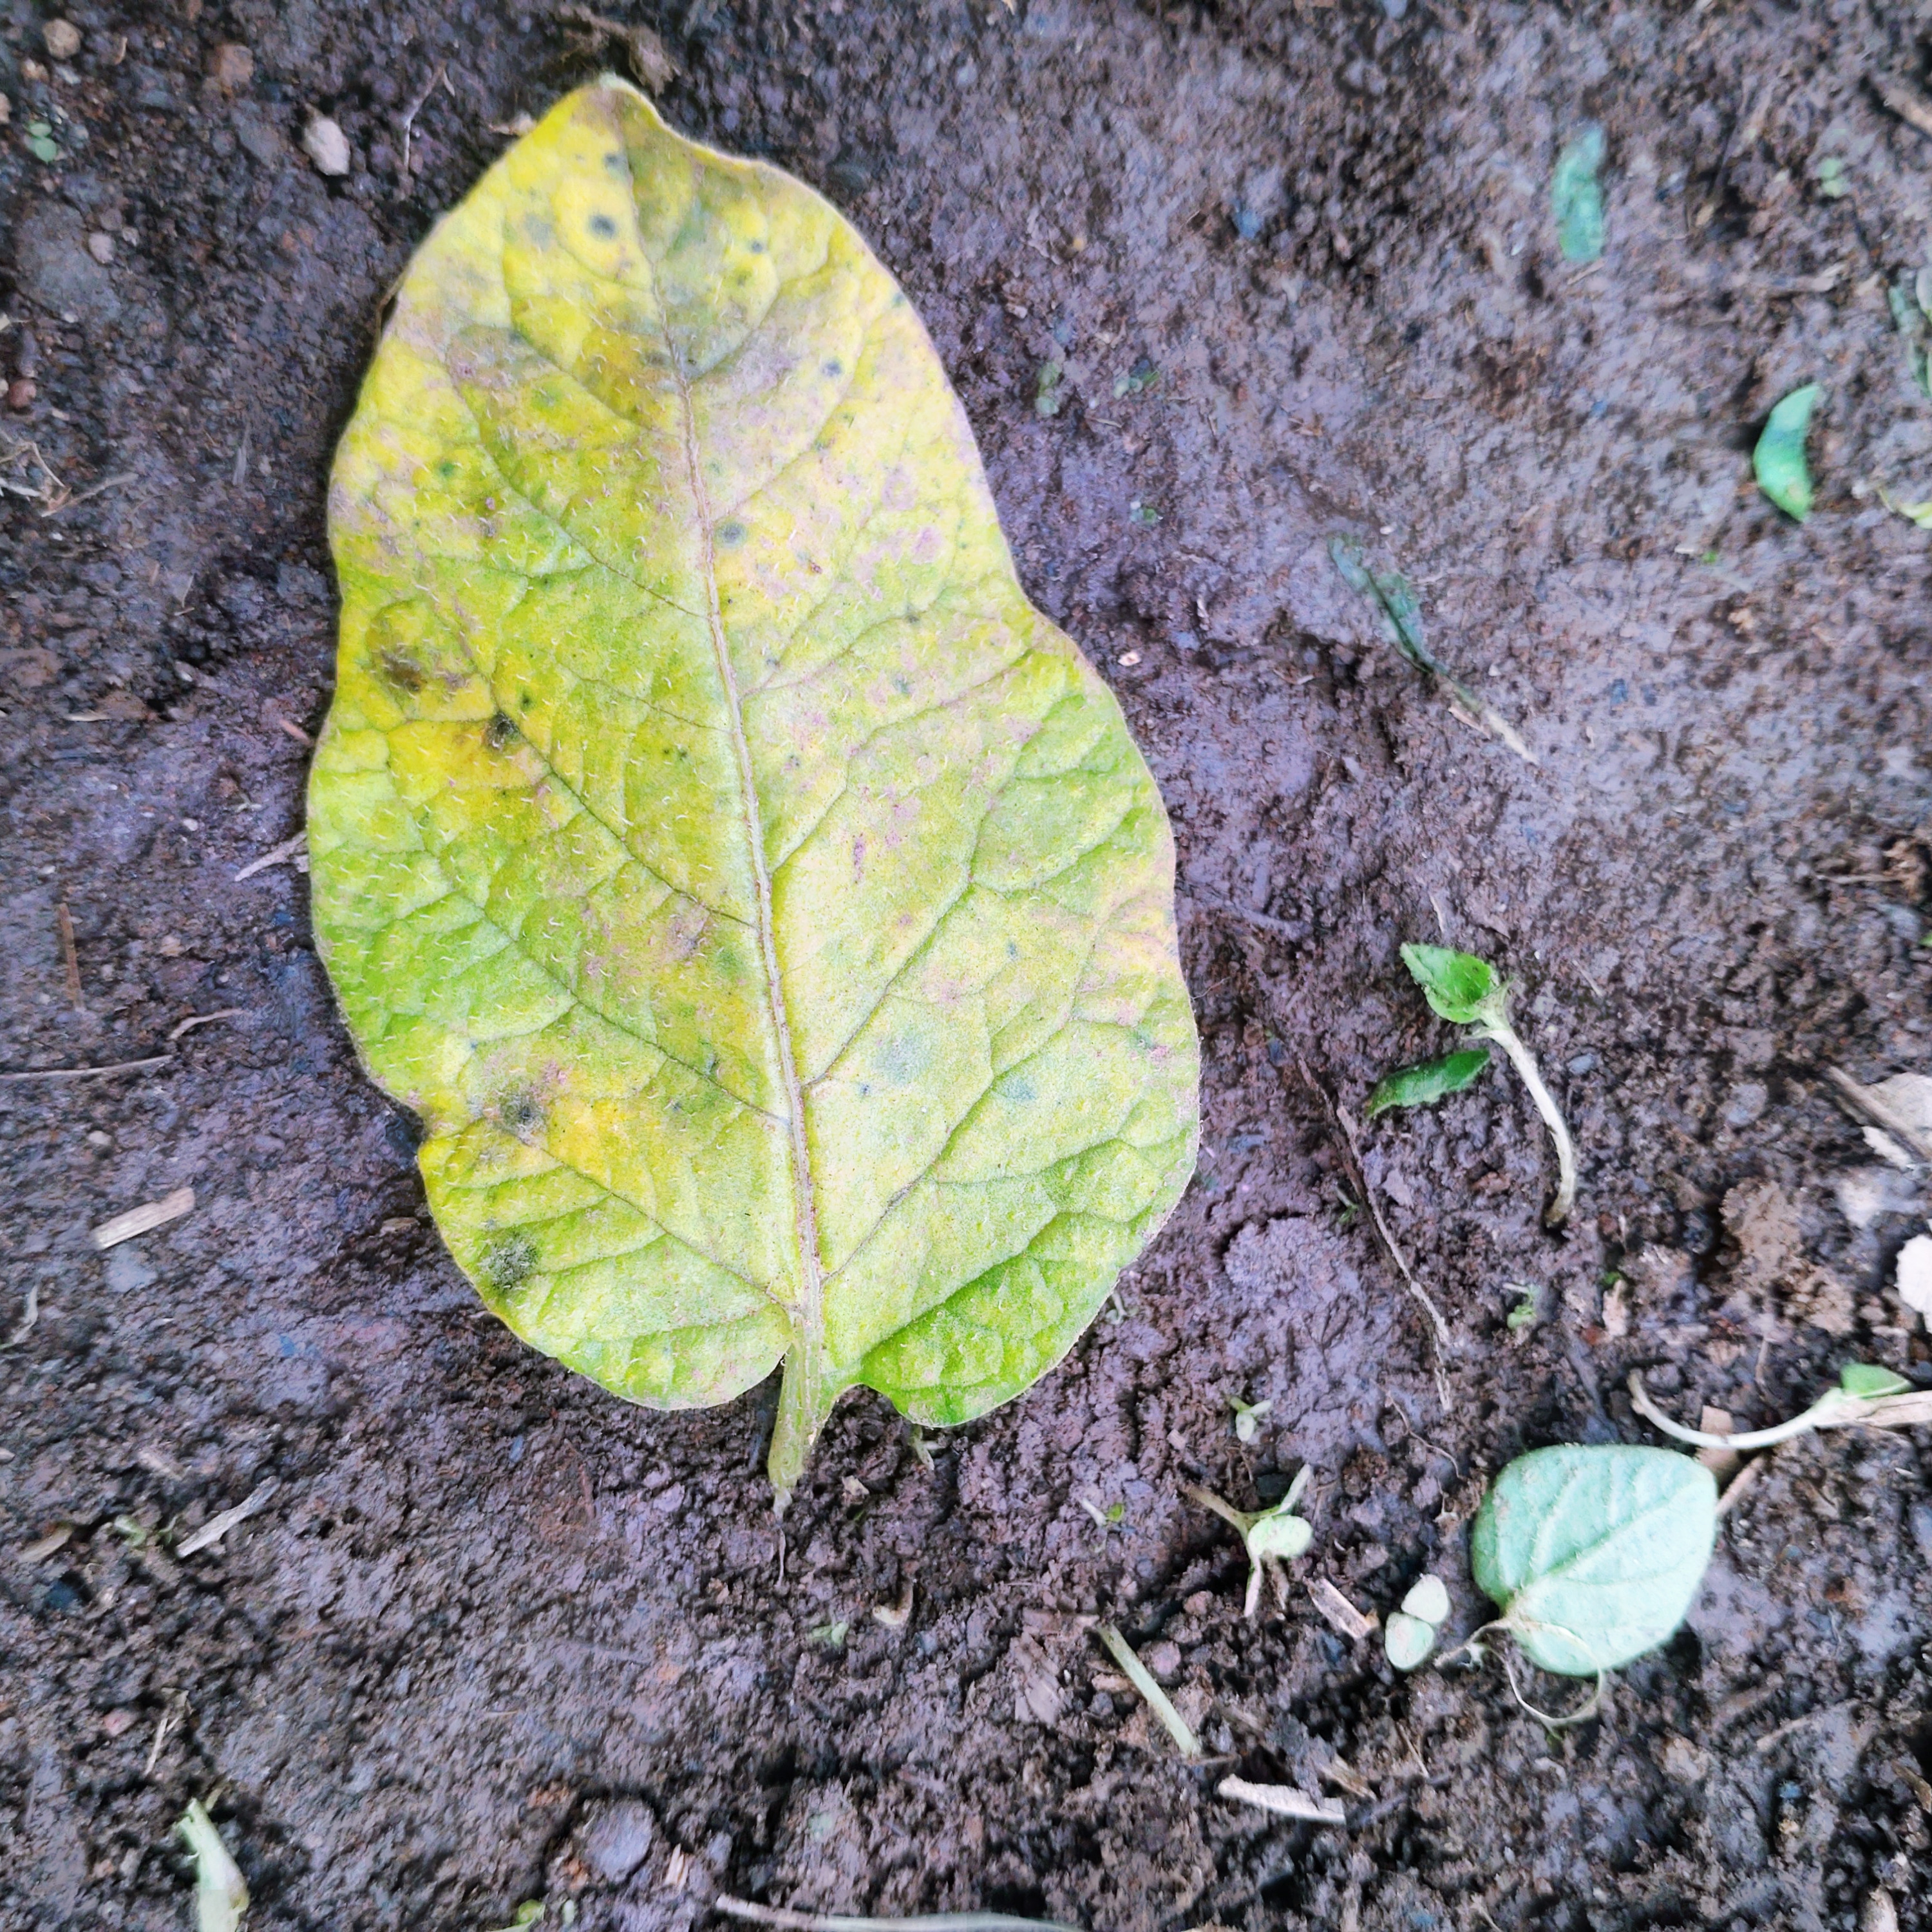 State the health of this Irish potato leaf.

late blight
